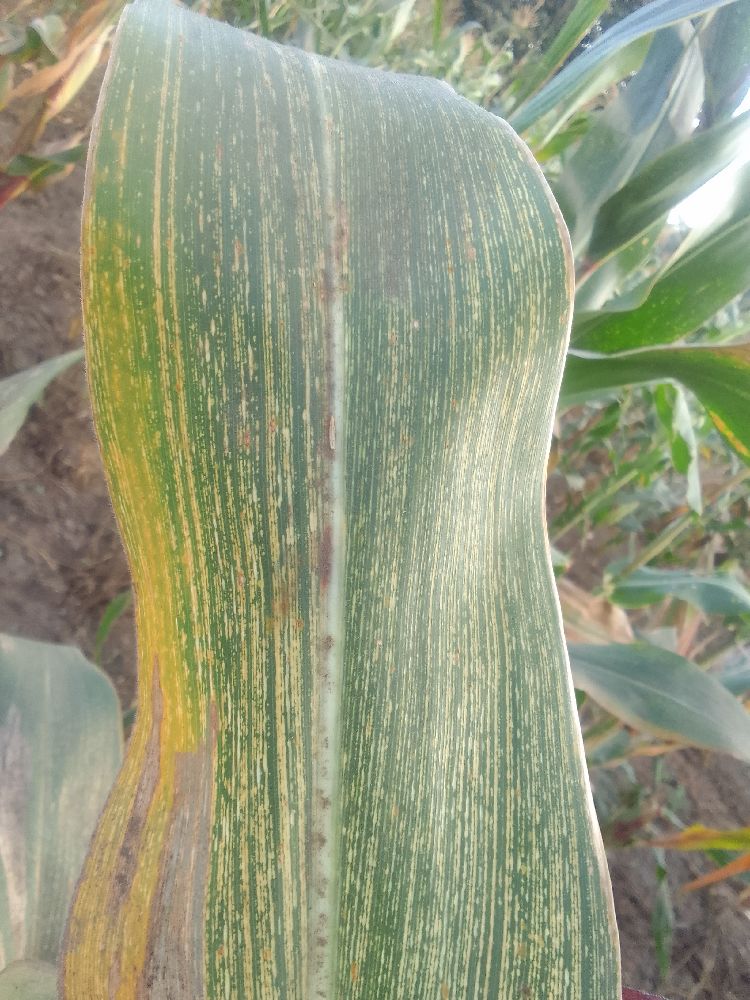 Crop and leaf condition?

maize, maize streak virus
